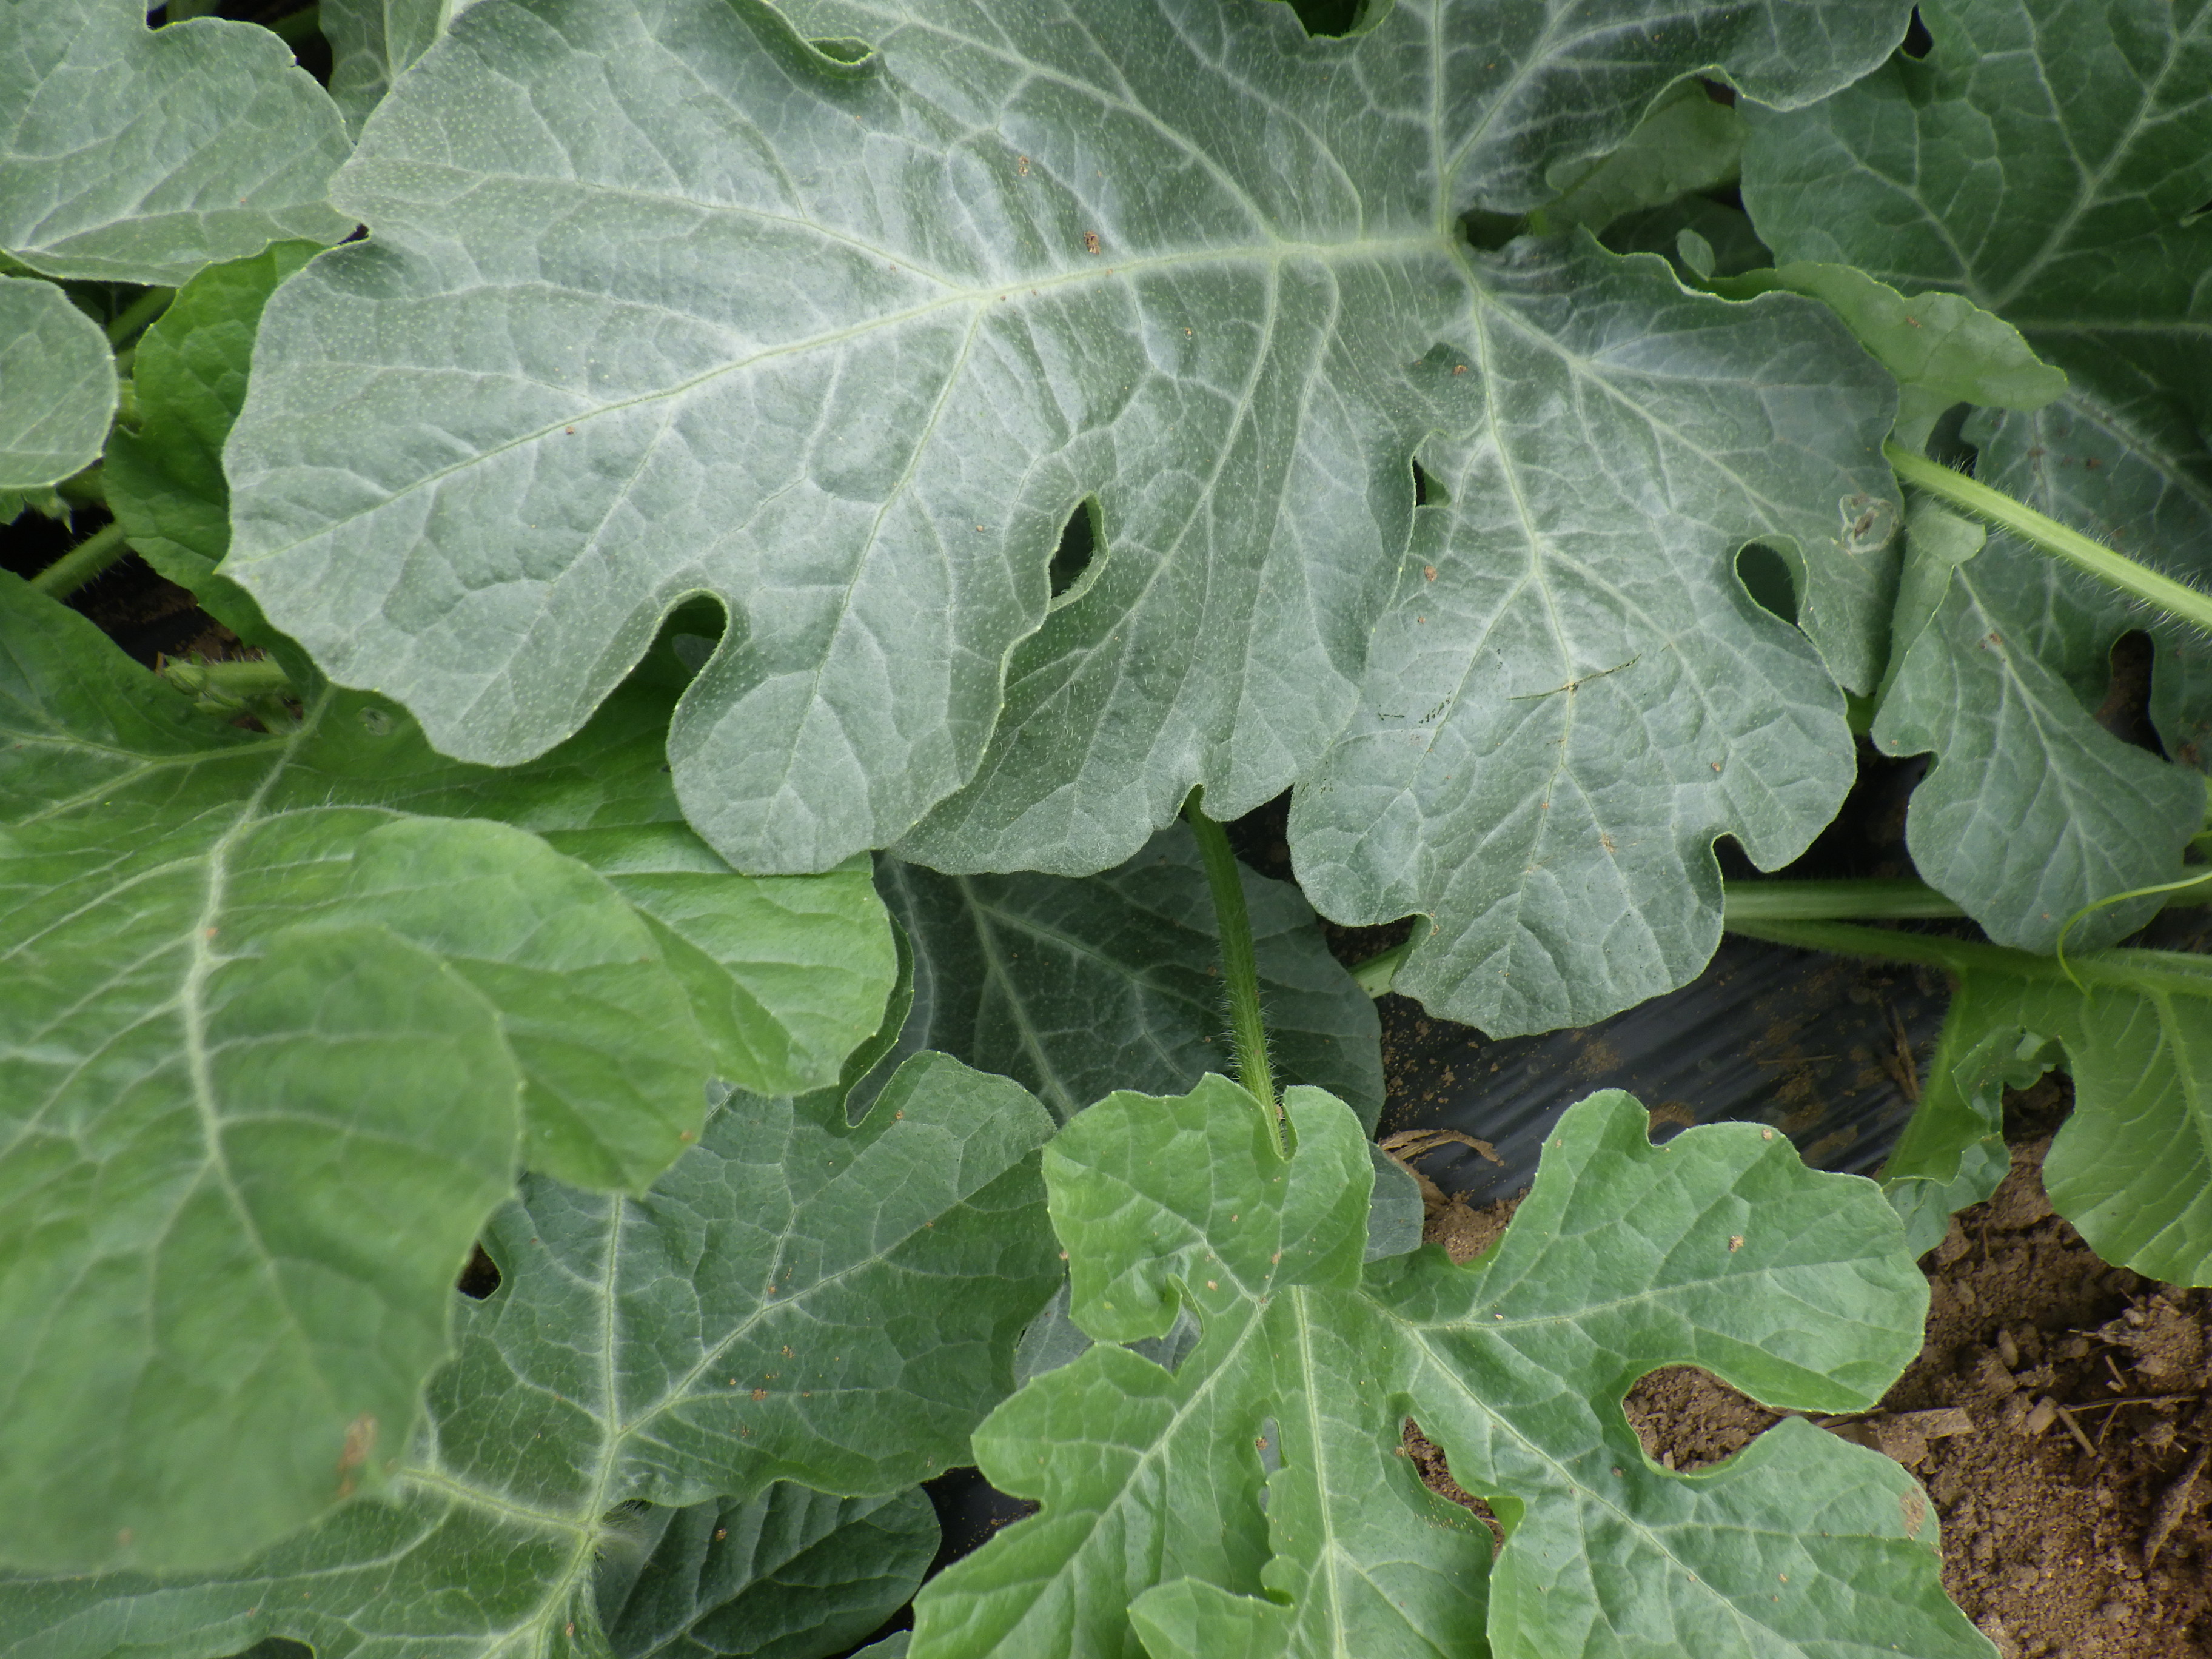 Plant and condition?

watermelon, healthy
